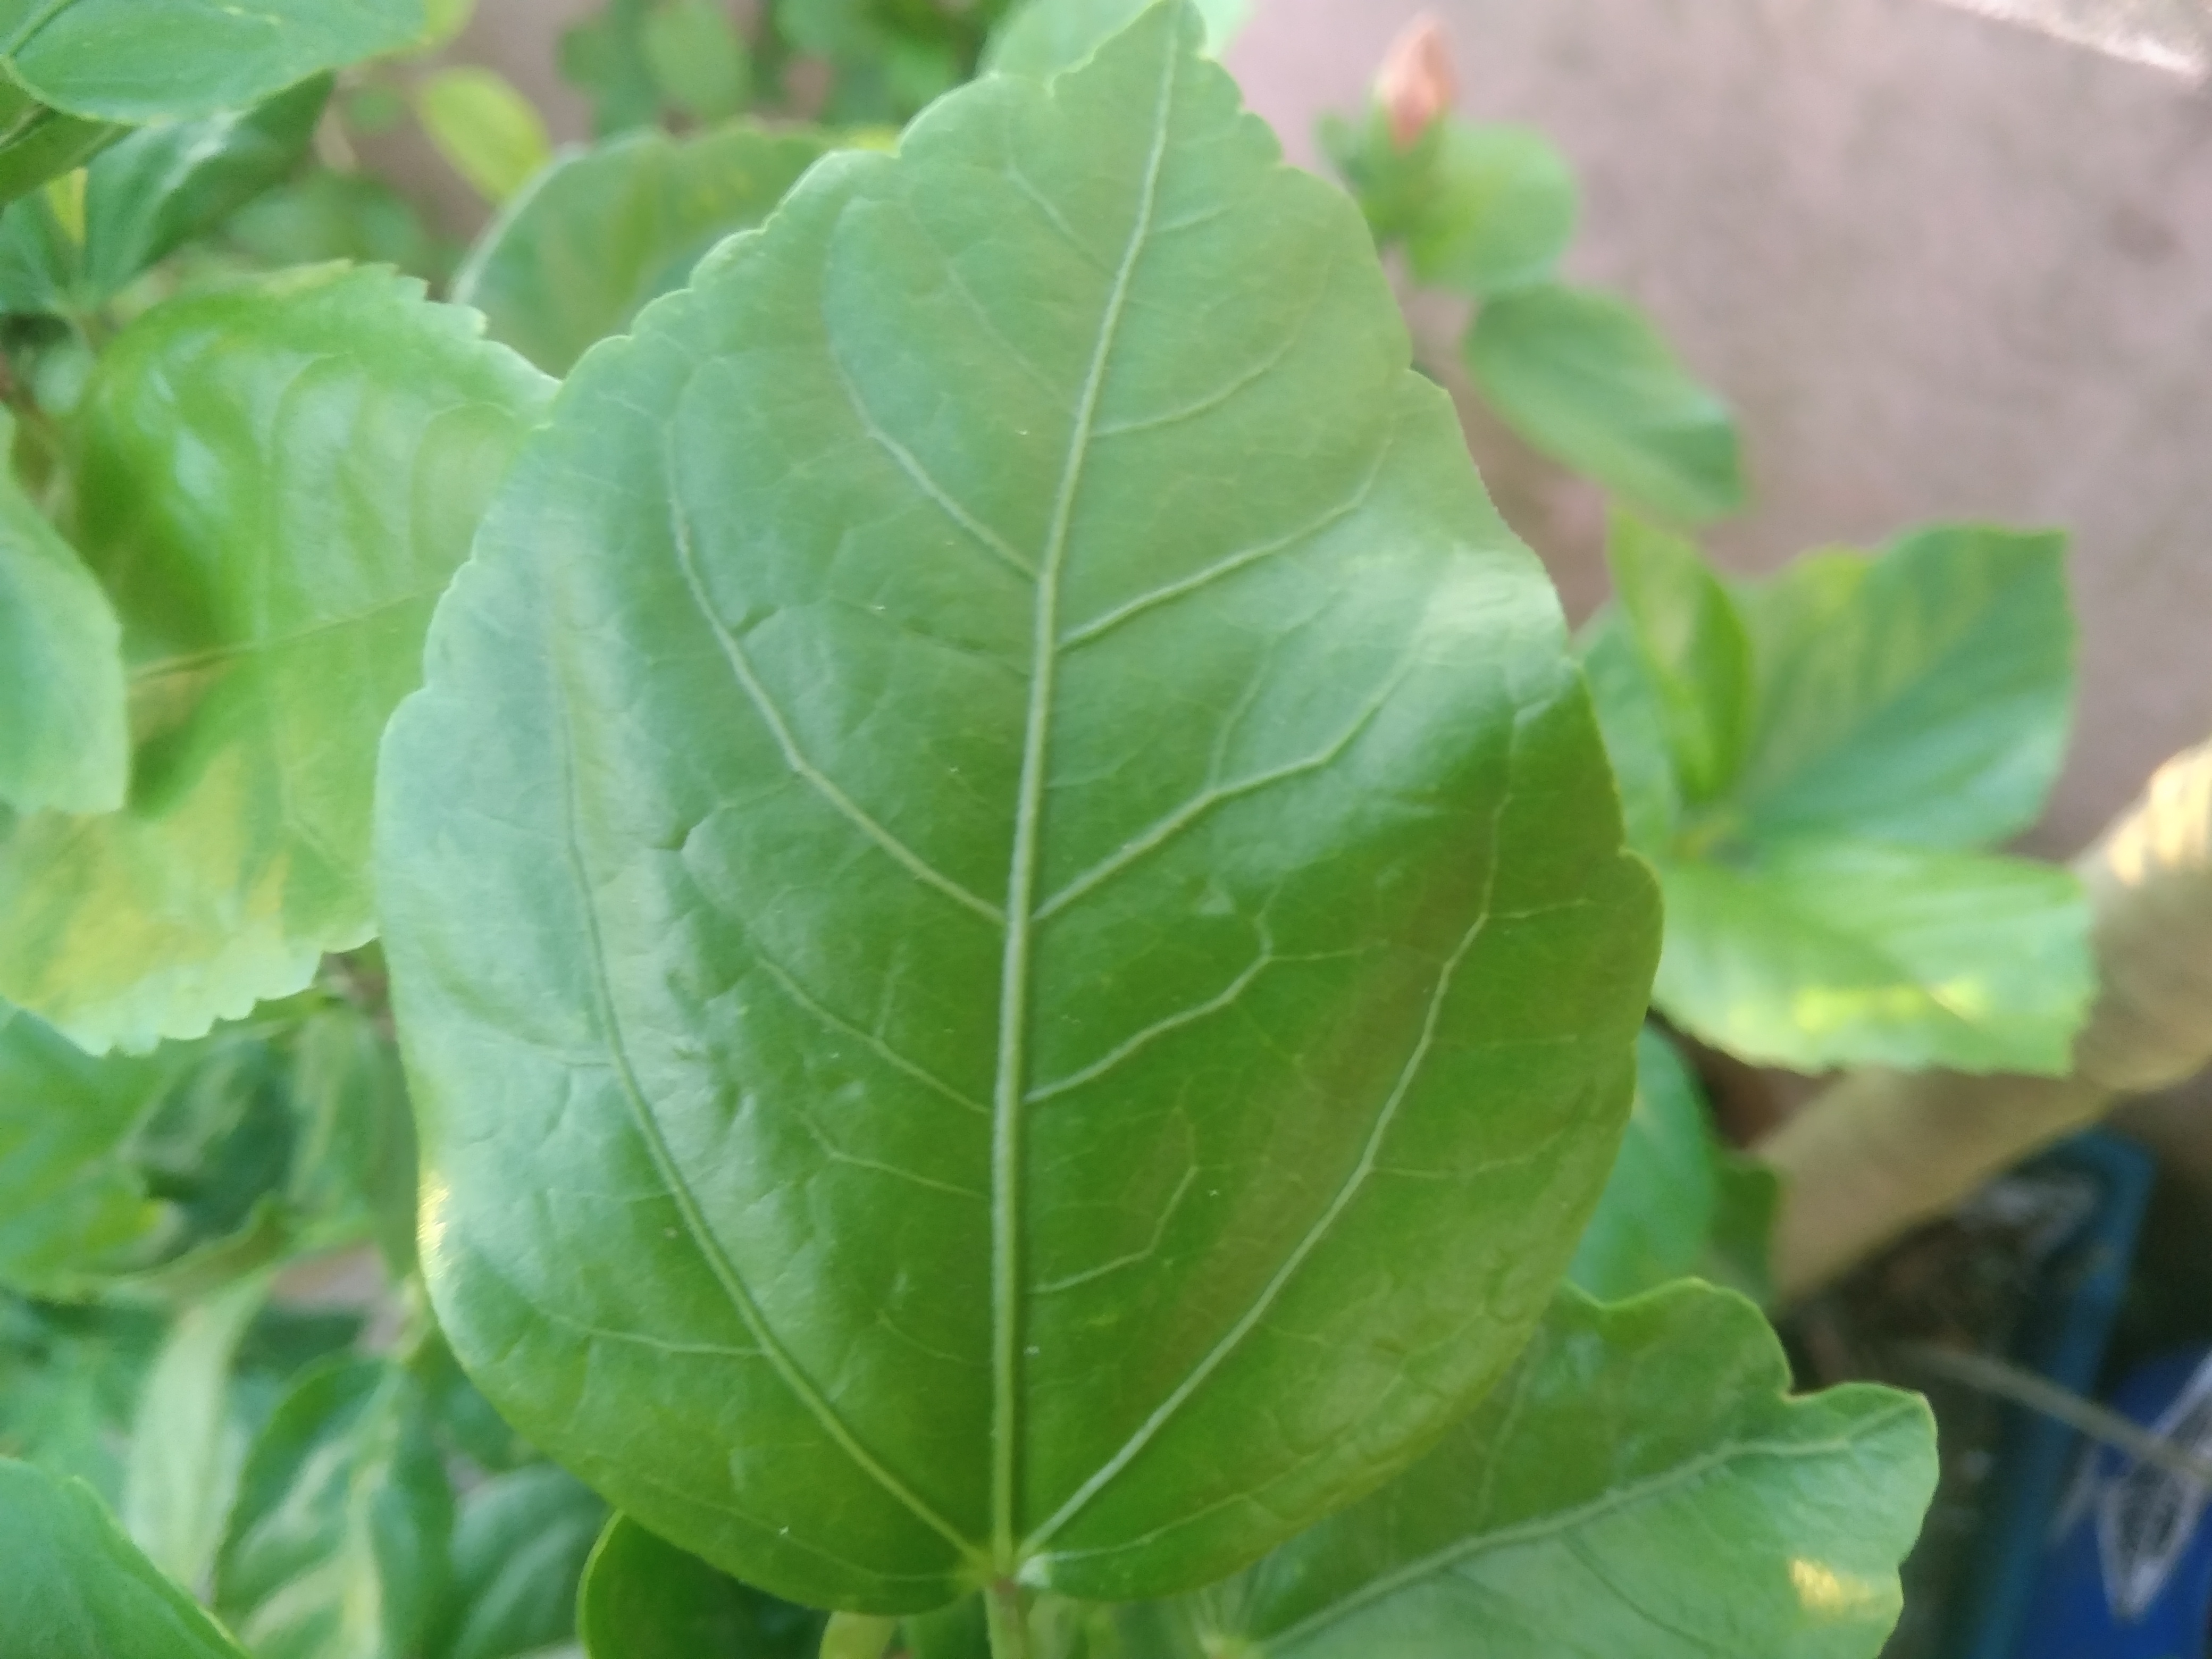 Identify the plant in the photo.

hibiscus
